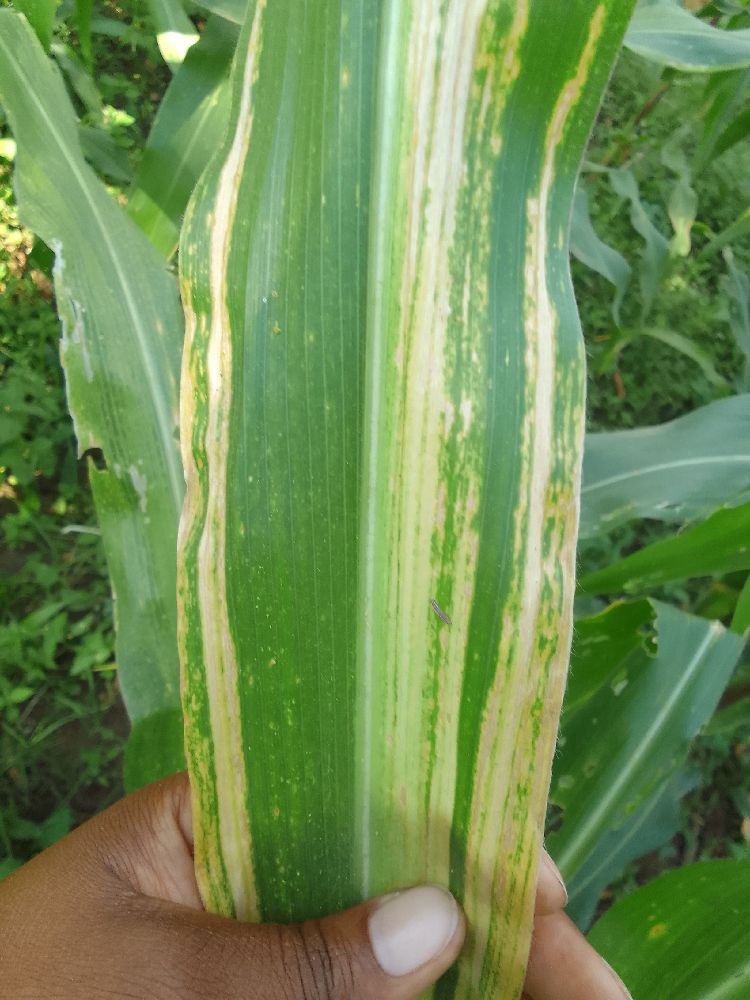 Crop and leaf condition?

maize, maize lethal necrosis
